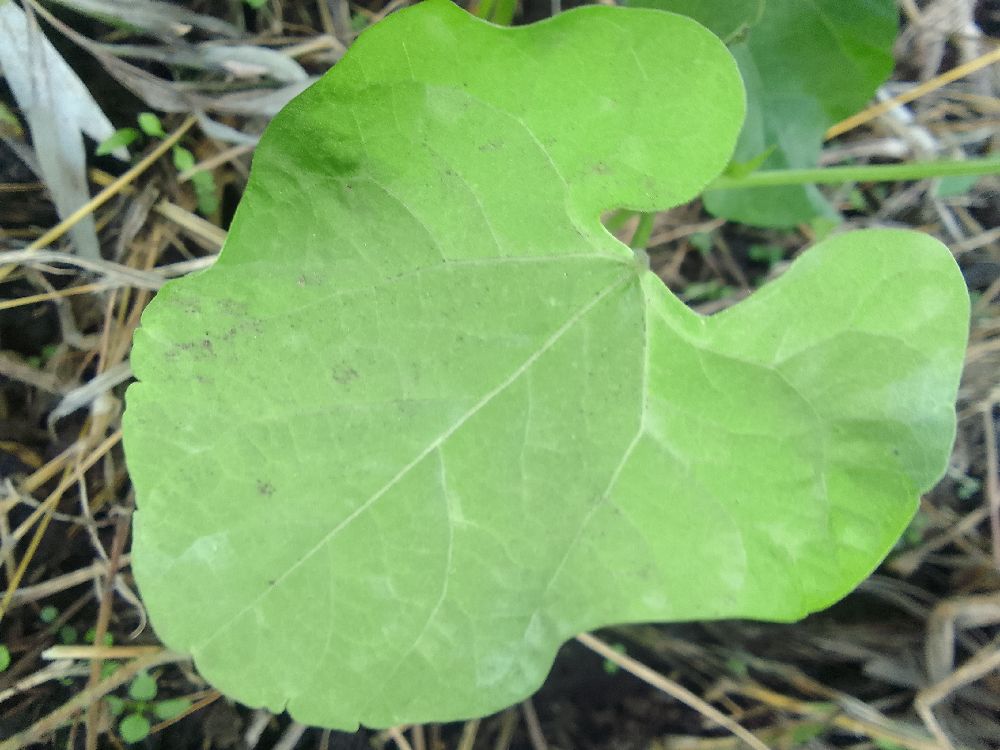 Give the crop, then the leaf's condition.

common bean, healthy
